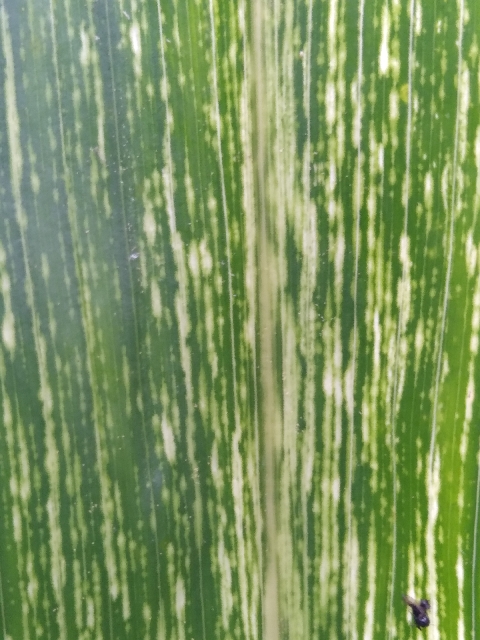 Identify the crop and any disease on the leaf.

maize, maize streak virus
